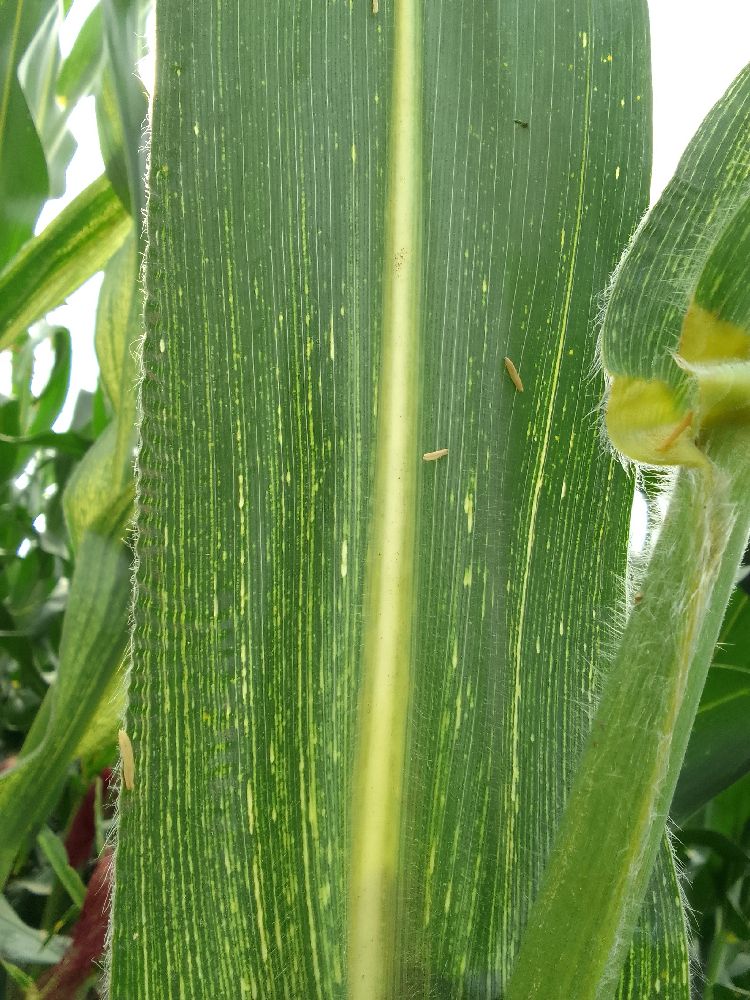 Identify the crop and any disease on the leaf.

maize, maize streak virus
